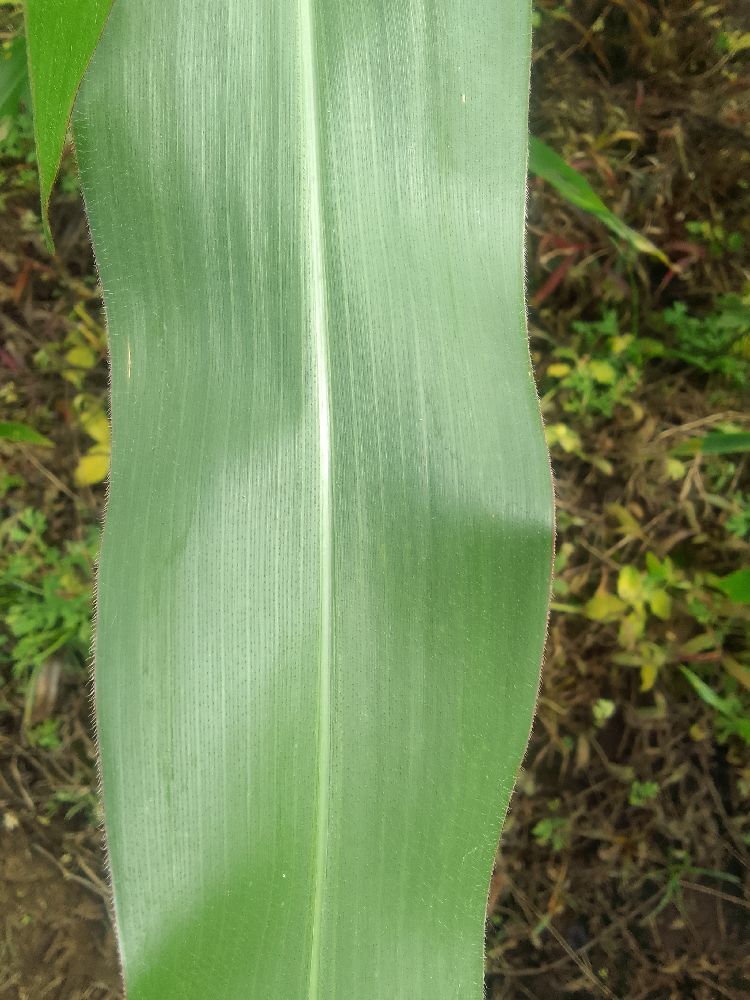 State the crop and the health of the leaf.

maize, healthy
